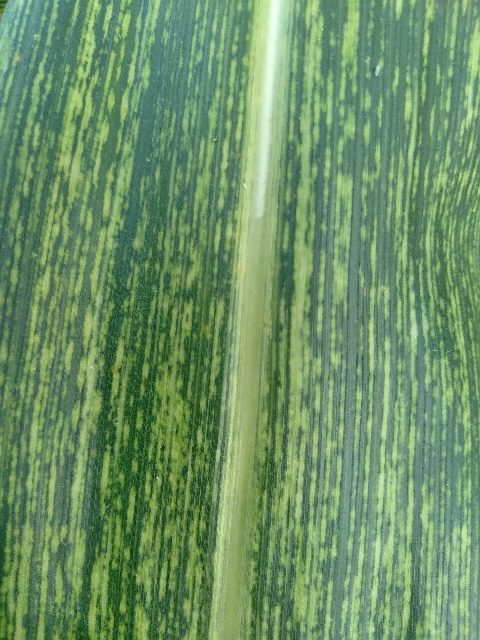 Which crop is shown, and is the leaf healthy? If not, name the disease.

maize, maize streak virus
